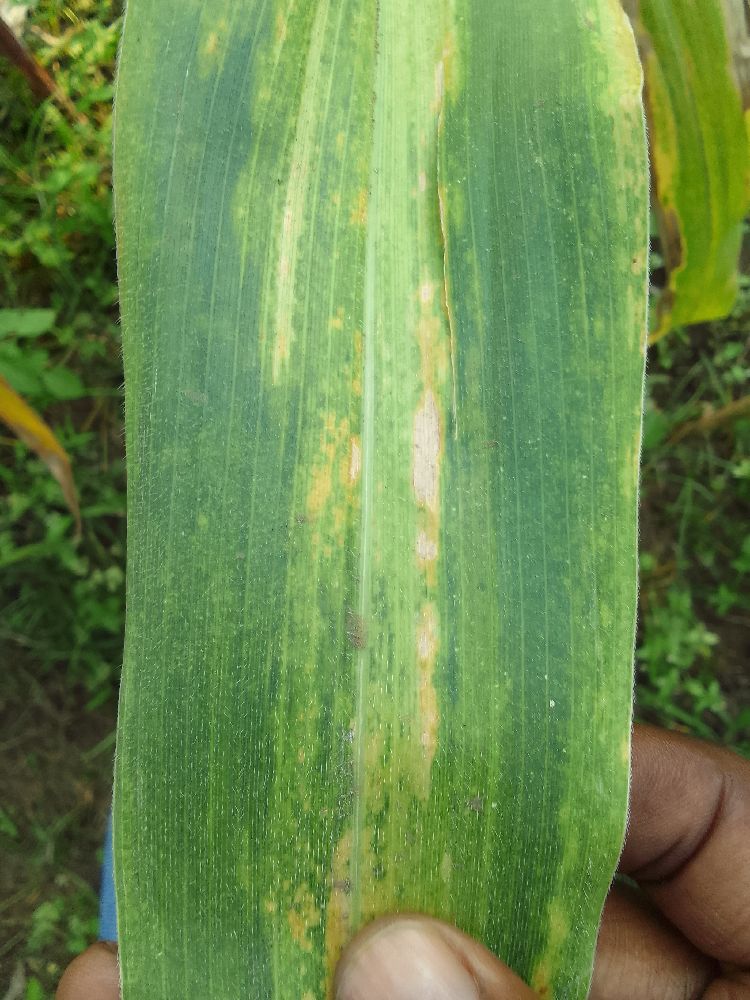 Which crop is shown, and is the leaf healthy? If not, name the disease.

maize, maize lethal necrosis
